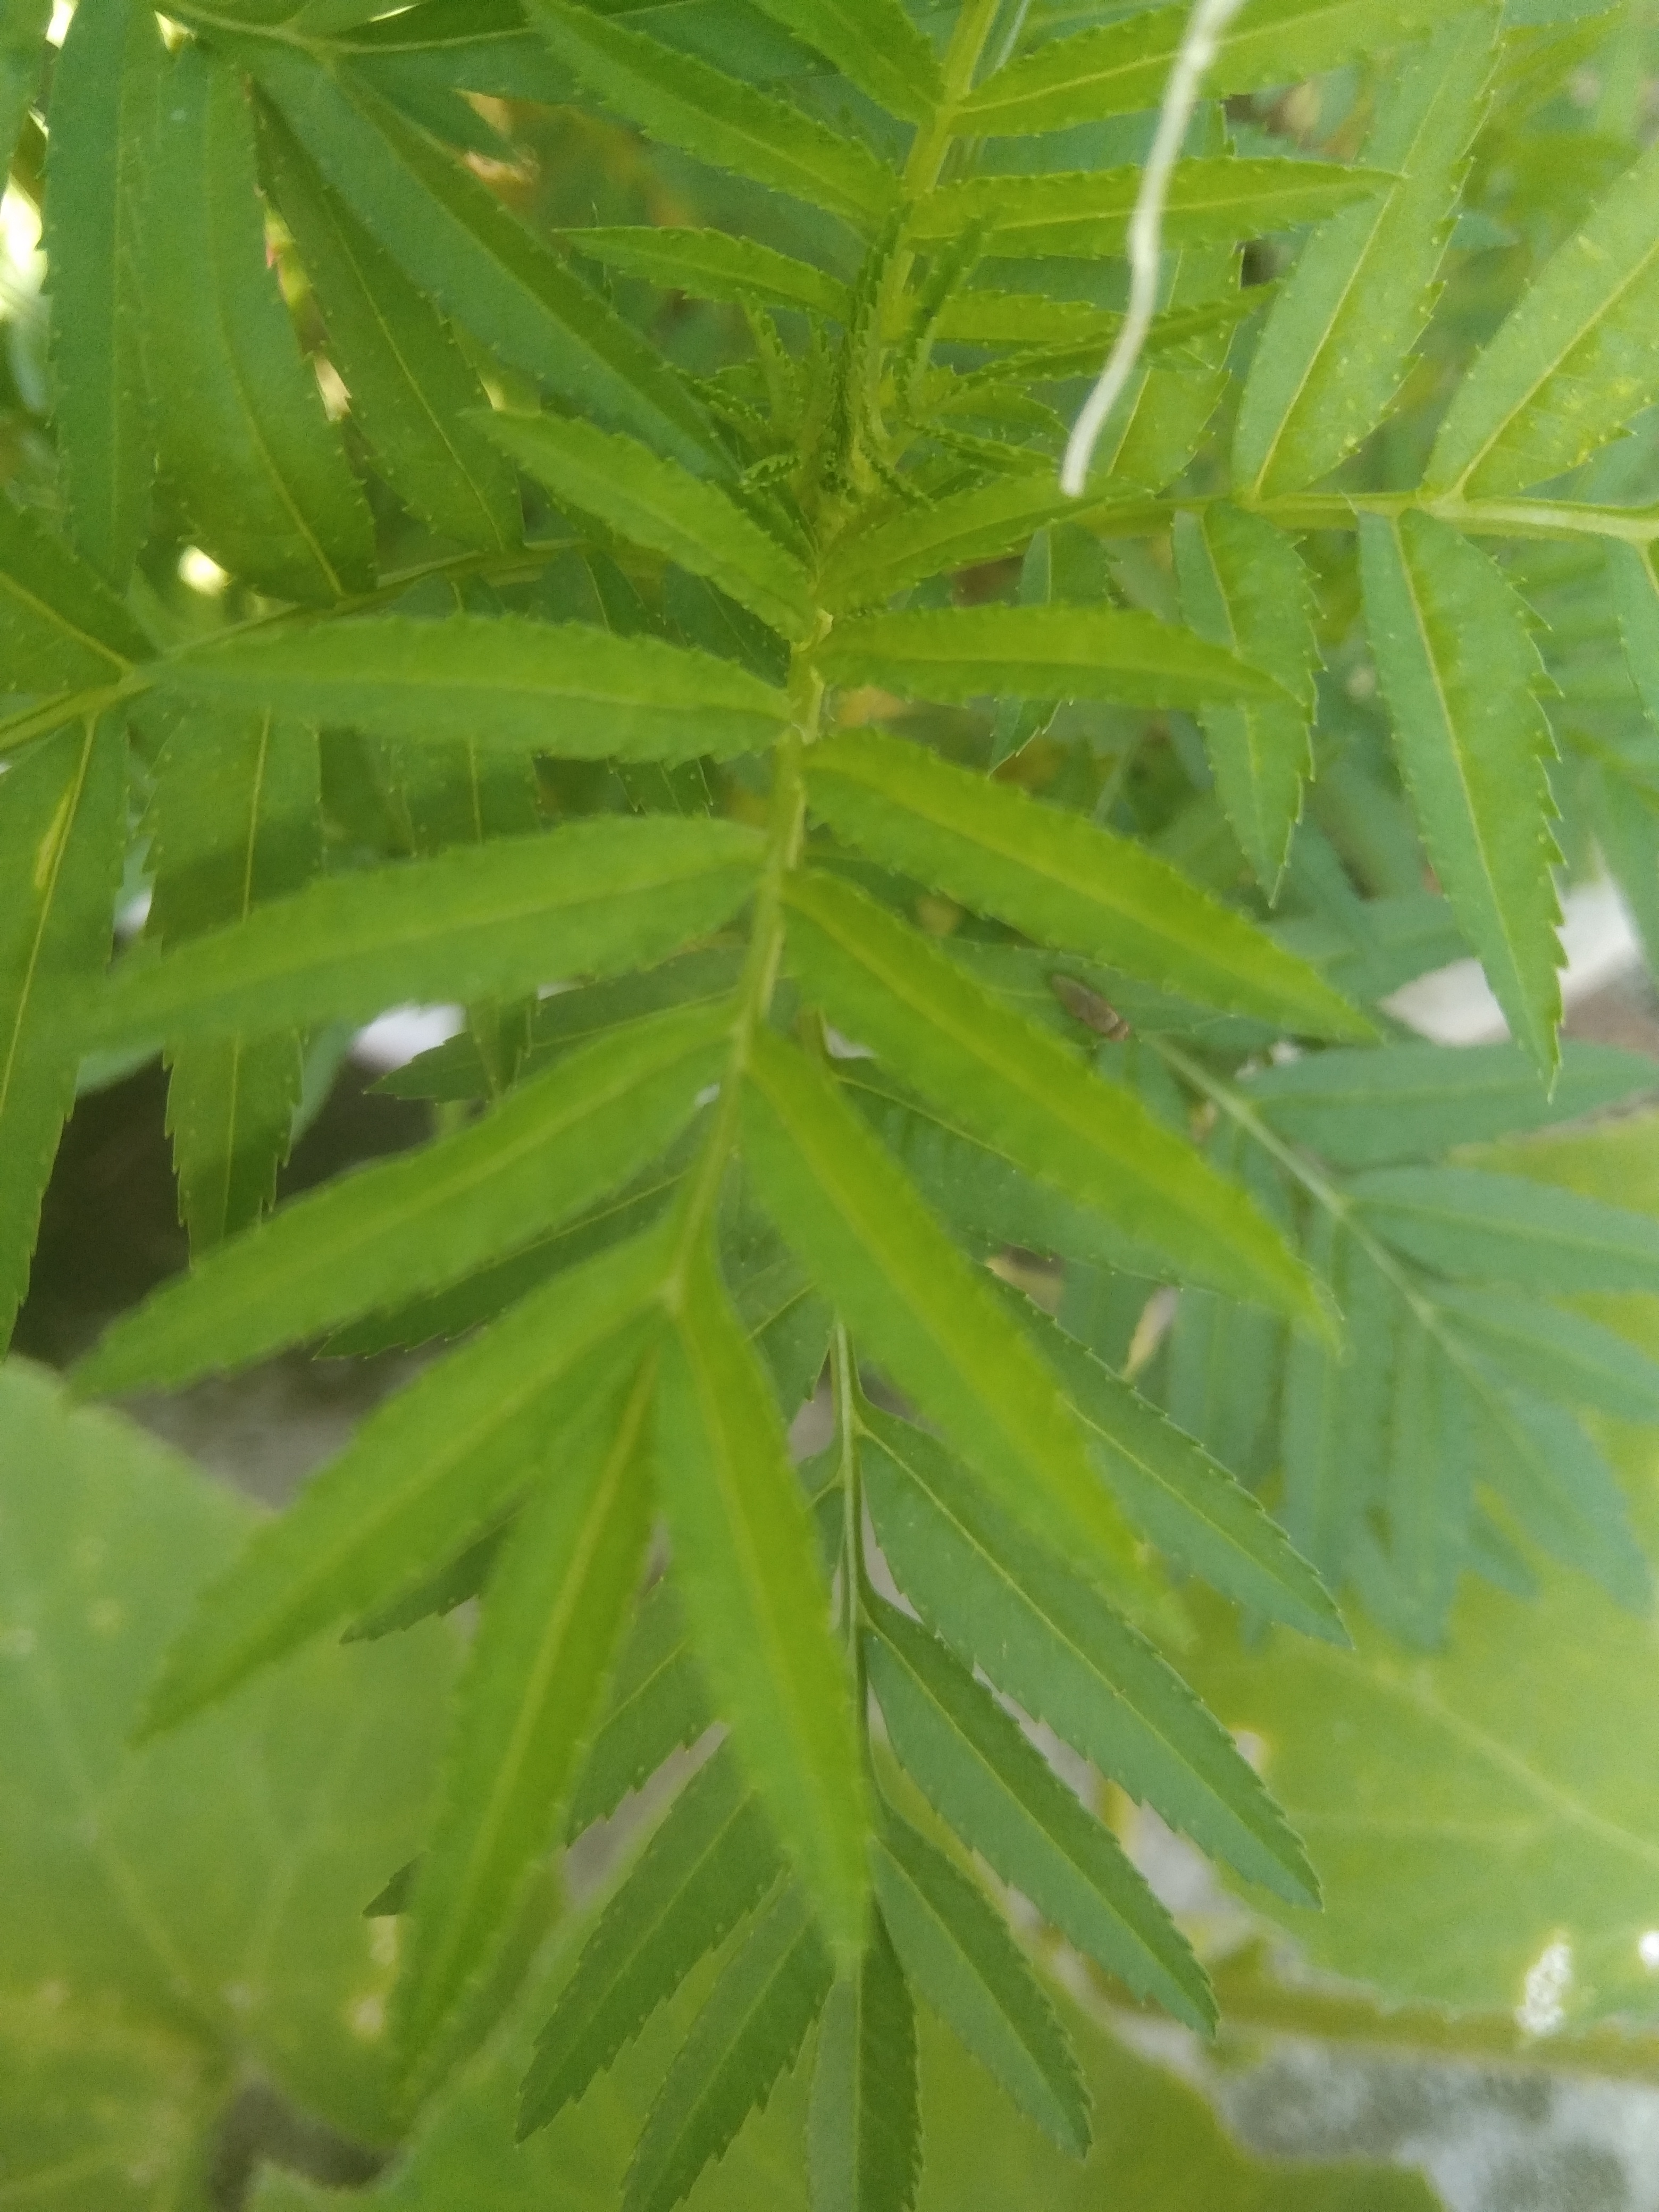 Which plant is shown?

marigold
